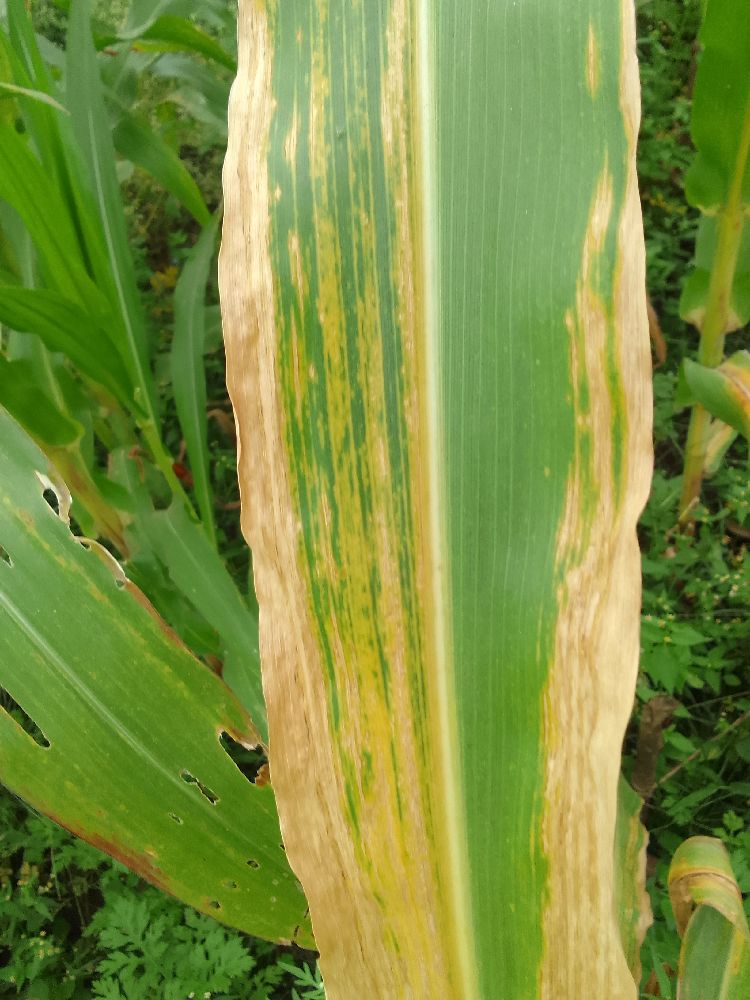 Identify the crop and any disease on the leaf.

maize, maize lethal necrosis
